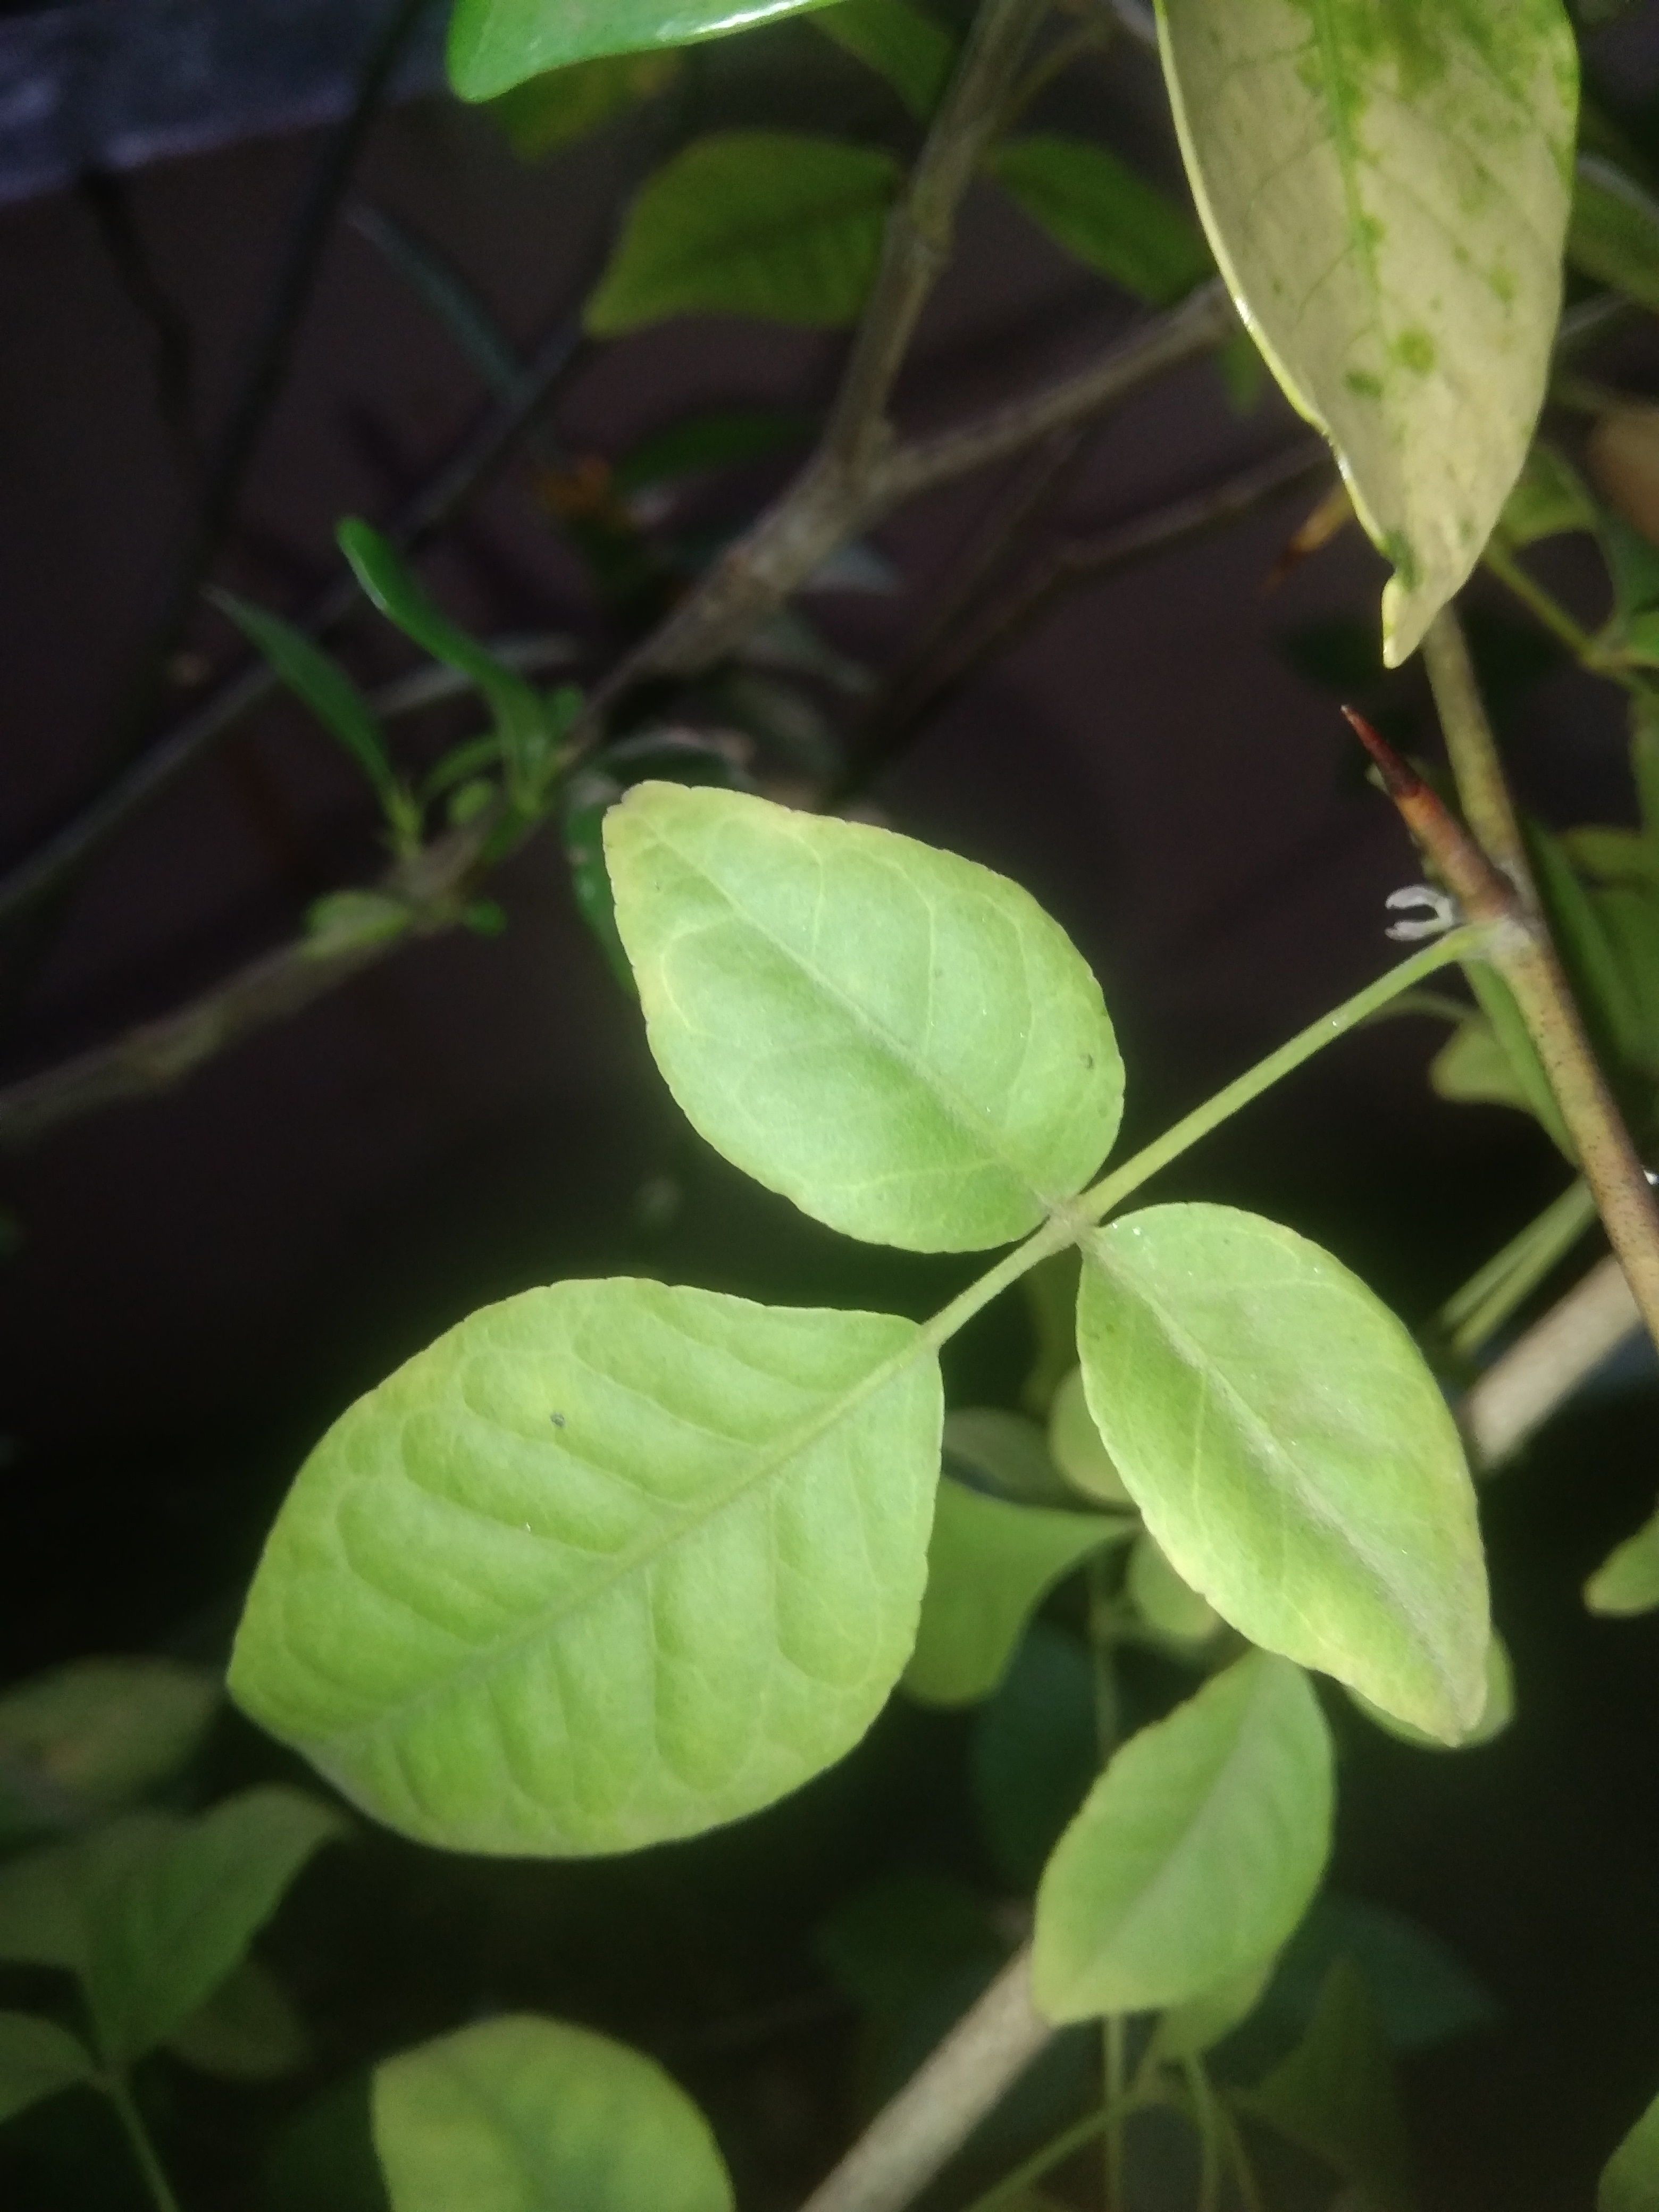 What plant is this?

wood apple
